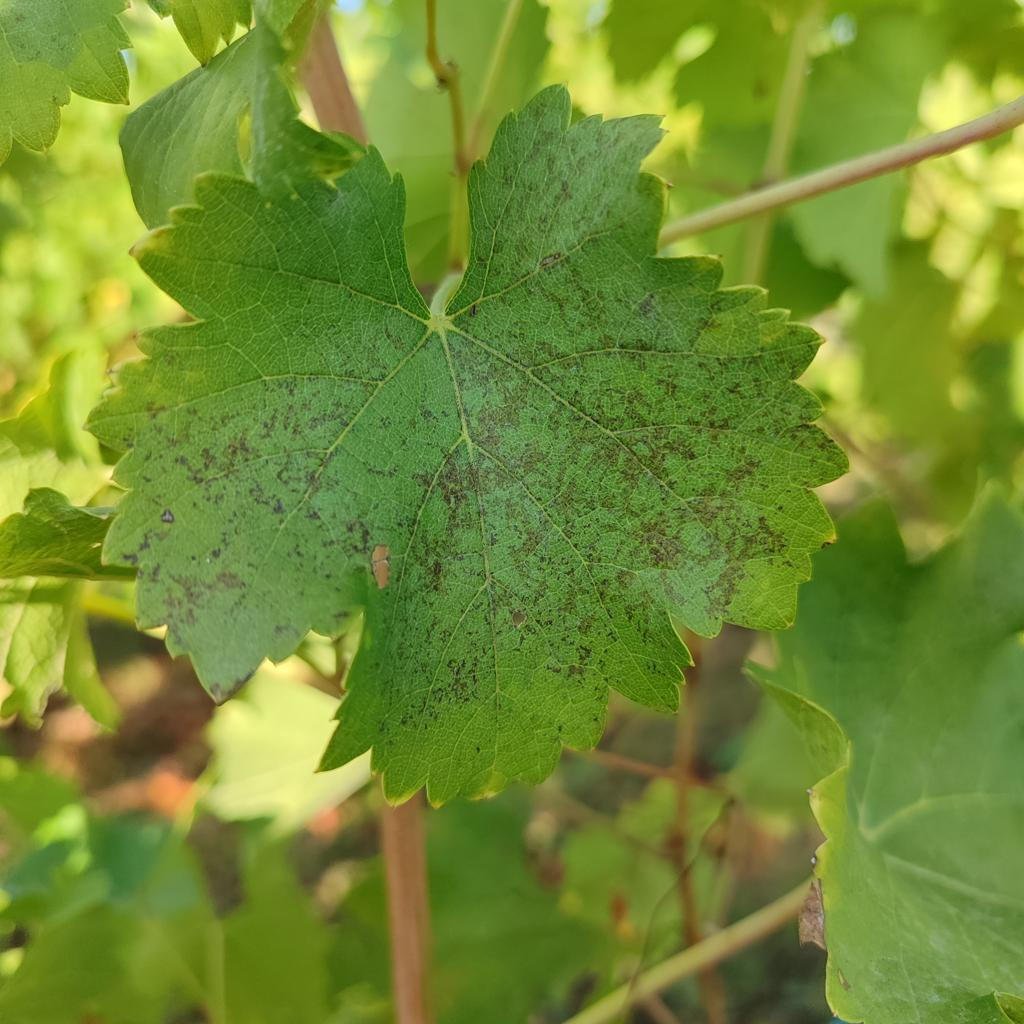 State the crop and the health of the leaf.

grapevine, powdery mildew
